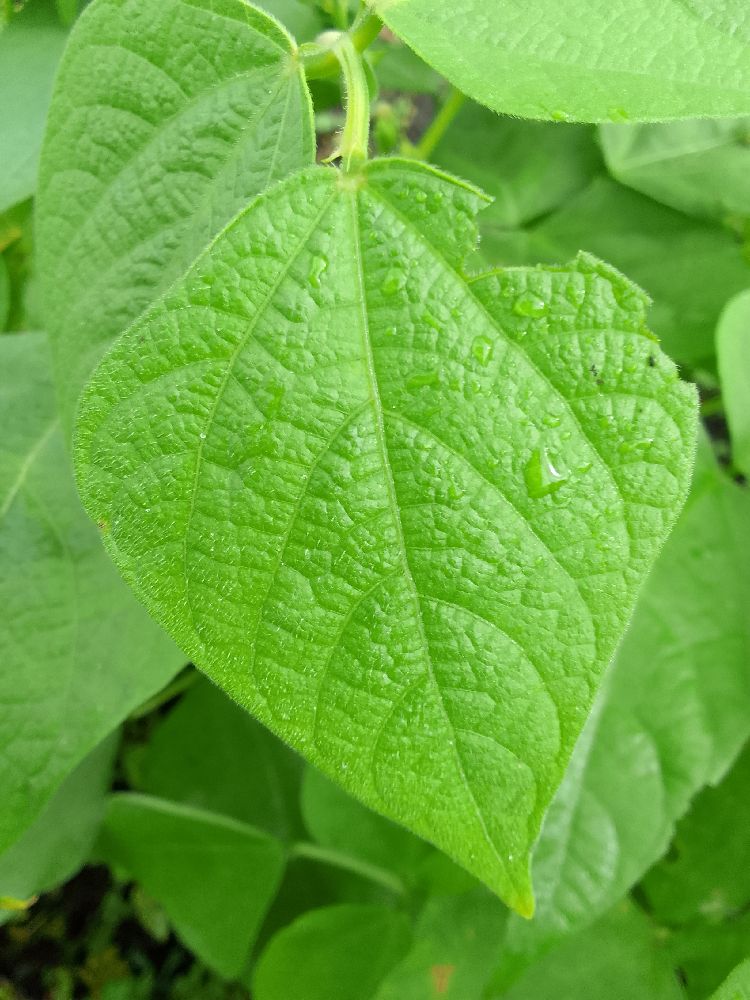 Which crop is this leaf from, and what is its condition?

common bean, healthy
